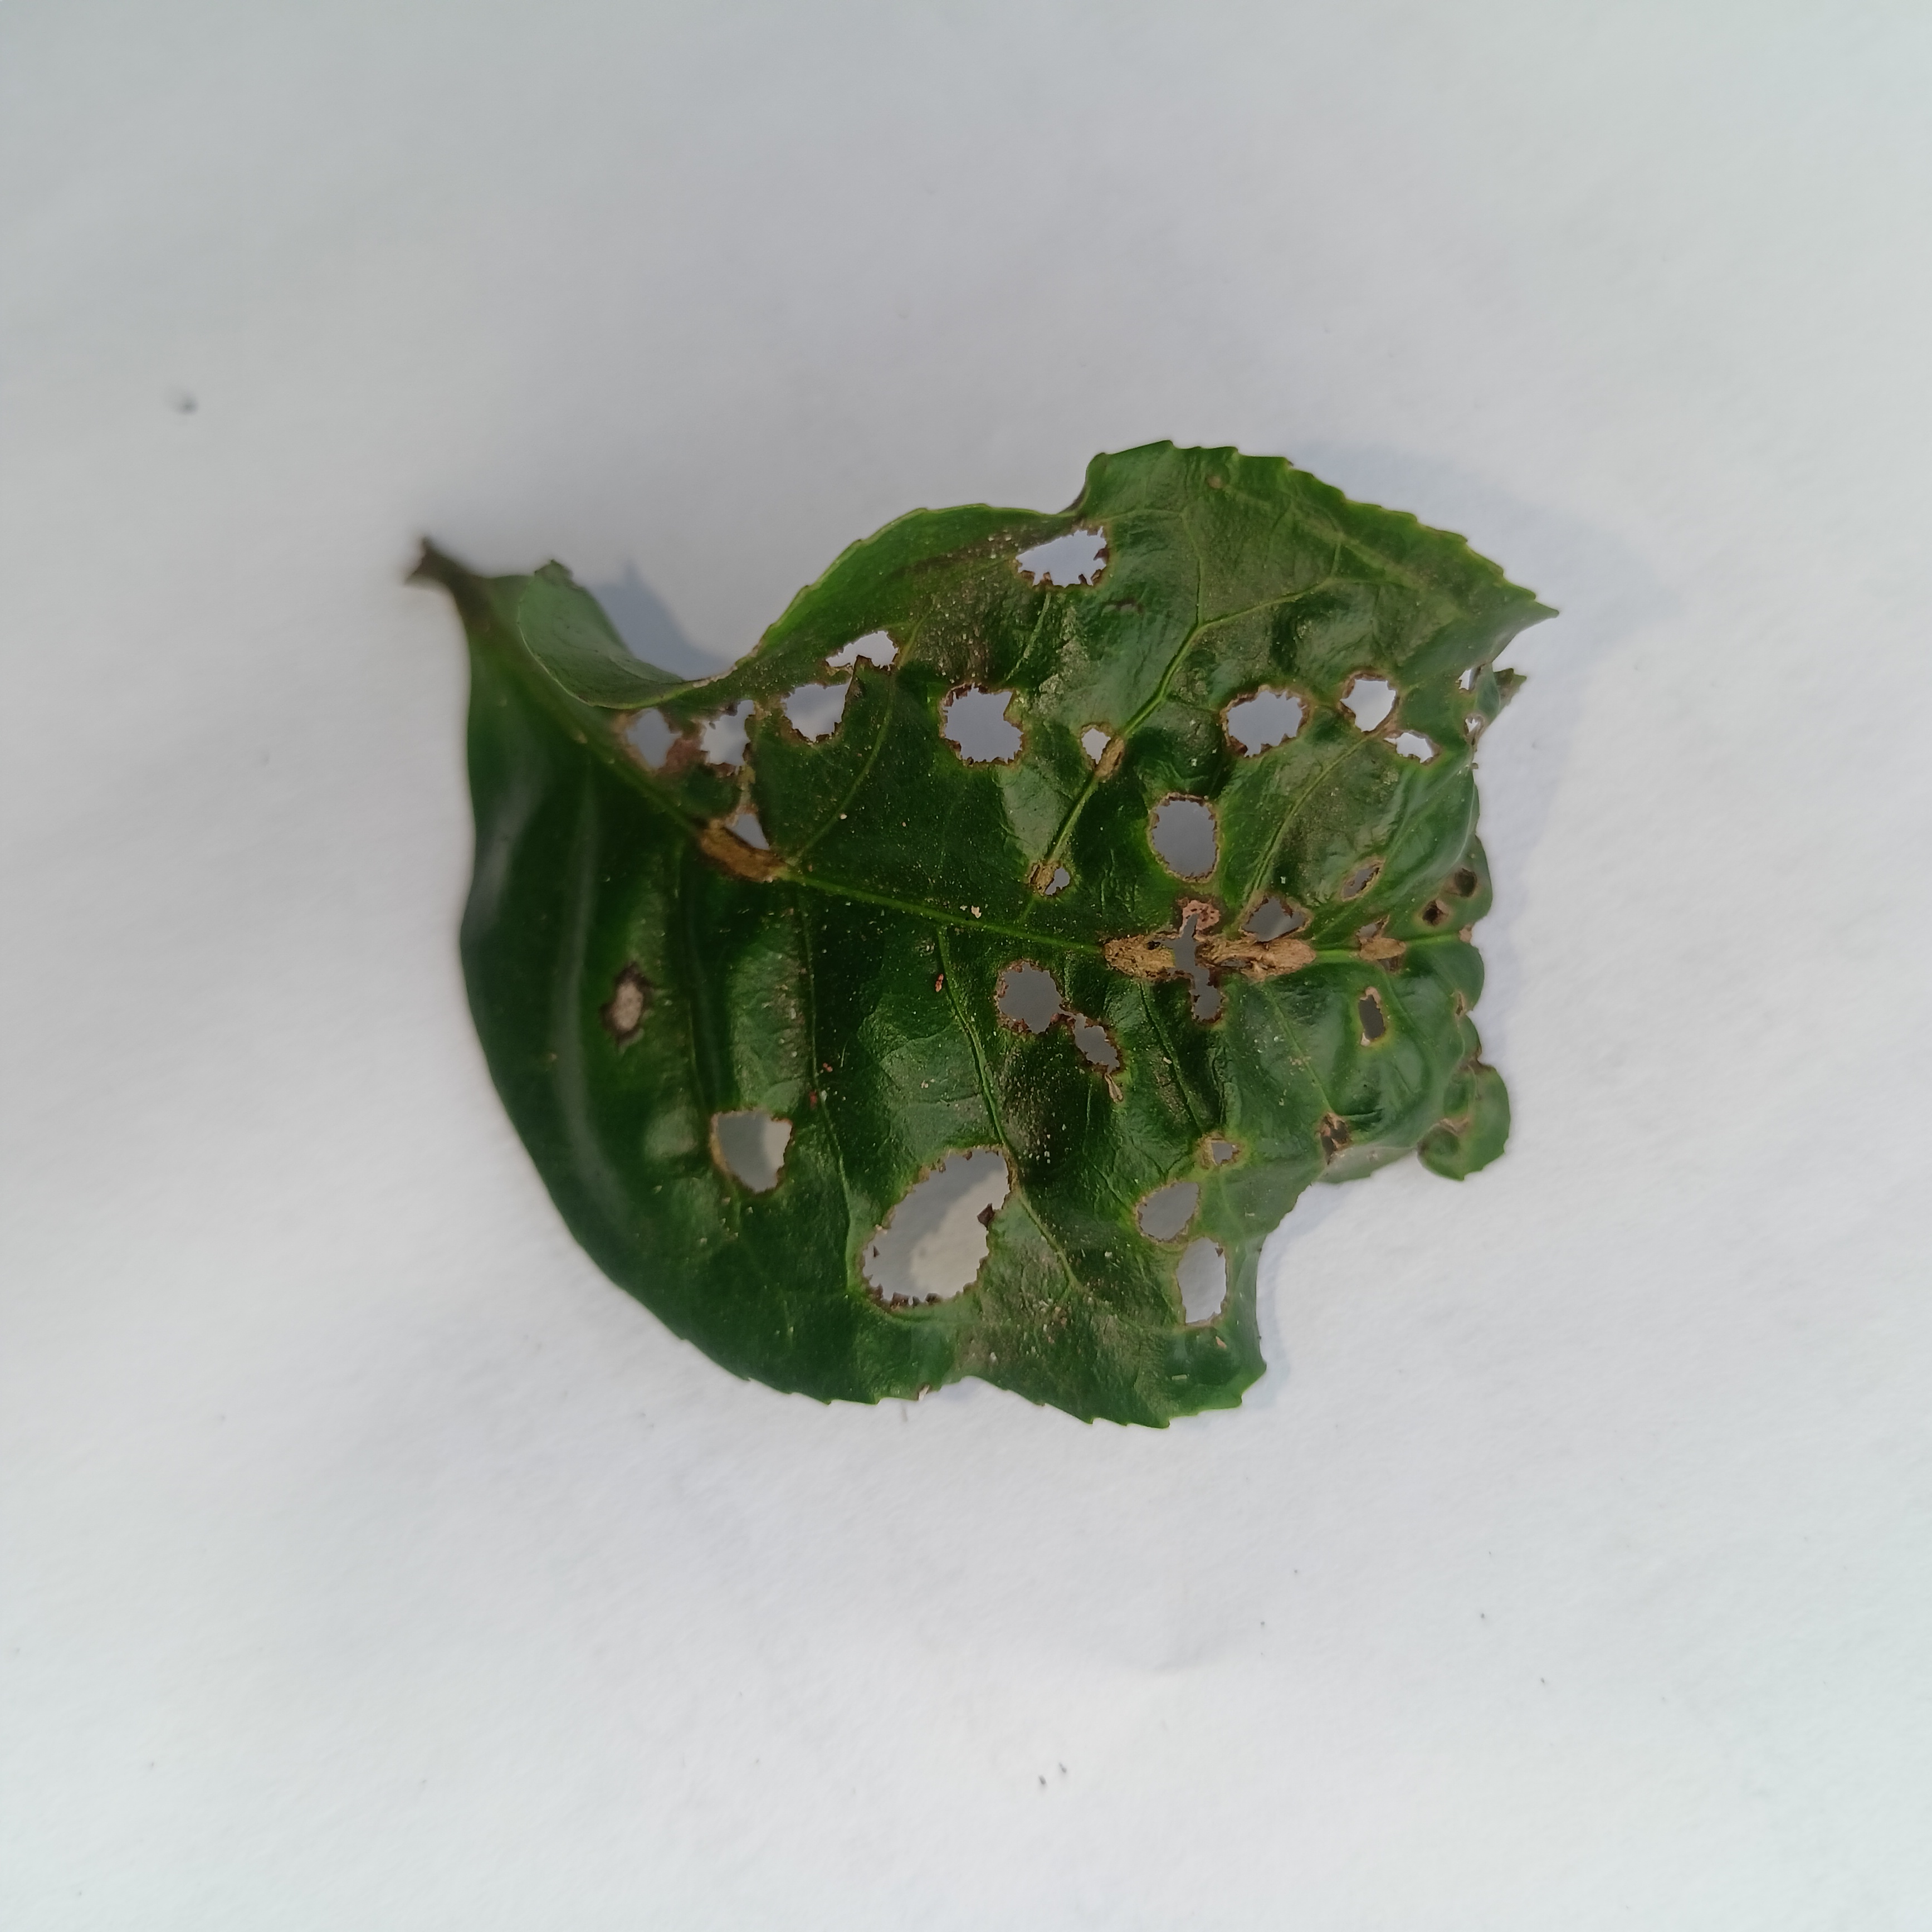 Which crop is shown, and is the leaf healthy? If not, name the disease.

tea, helopeltis
